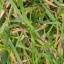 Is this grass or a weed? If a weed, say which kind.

grass
